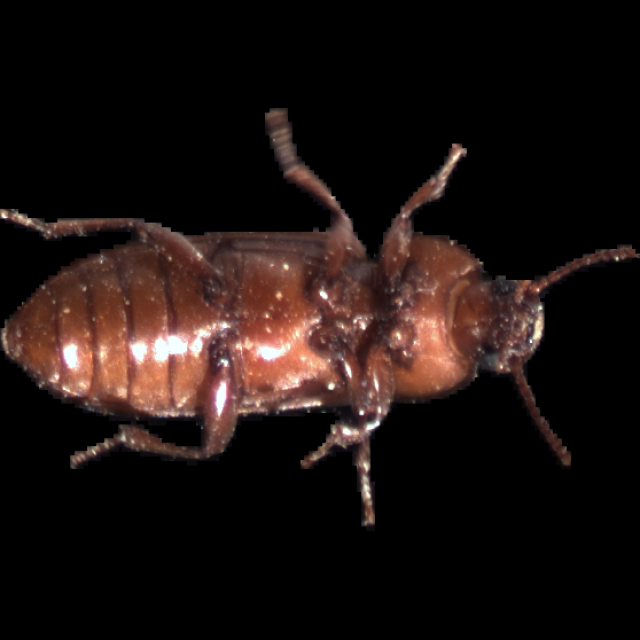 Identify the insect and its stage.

mealworm beetle
